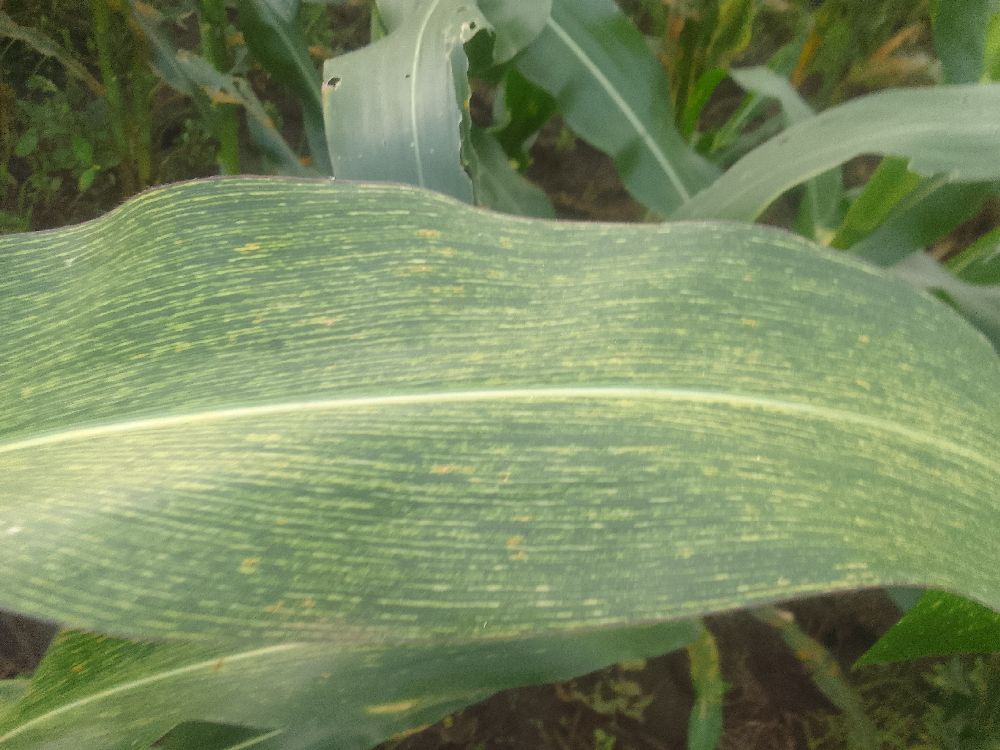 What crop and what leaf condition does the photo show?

maize, maize streak virus
